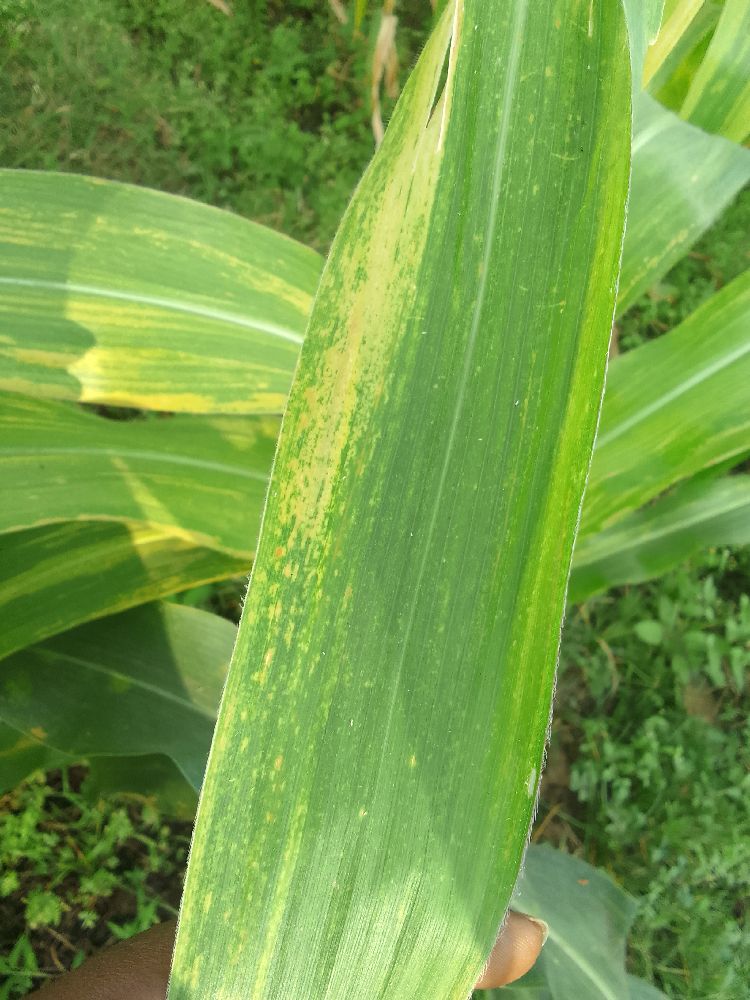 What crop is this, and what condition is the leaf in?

maize, maize lethal necrosis
